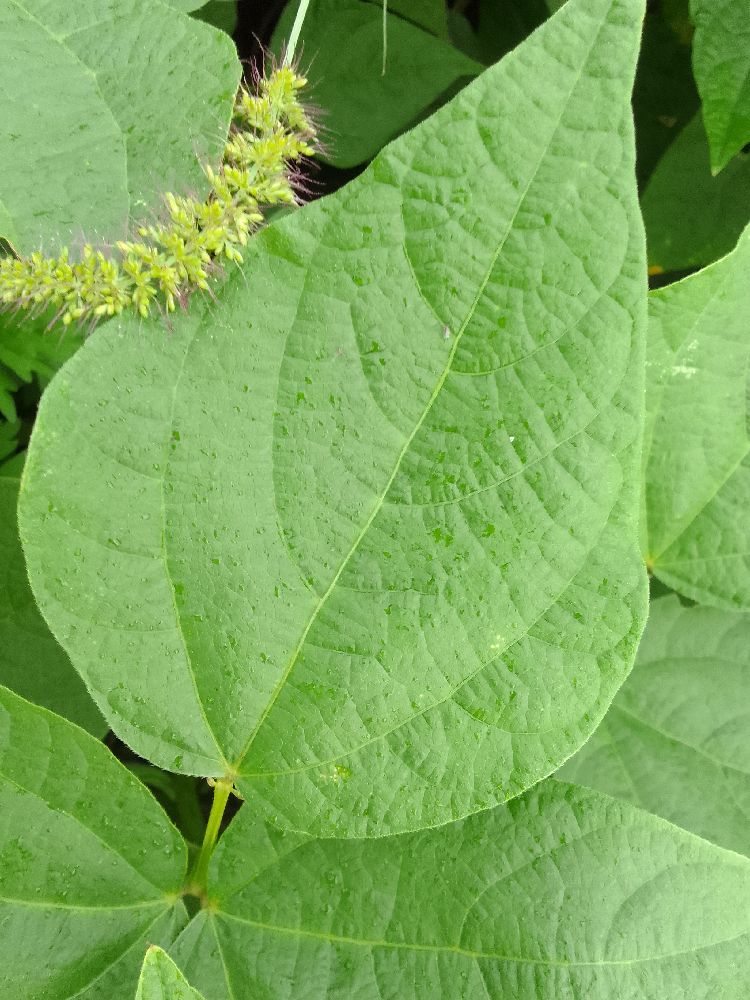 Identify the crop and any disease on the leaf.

common bean, healthy
